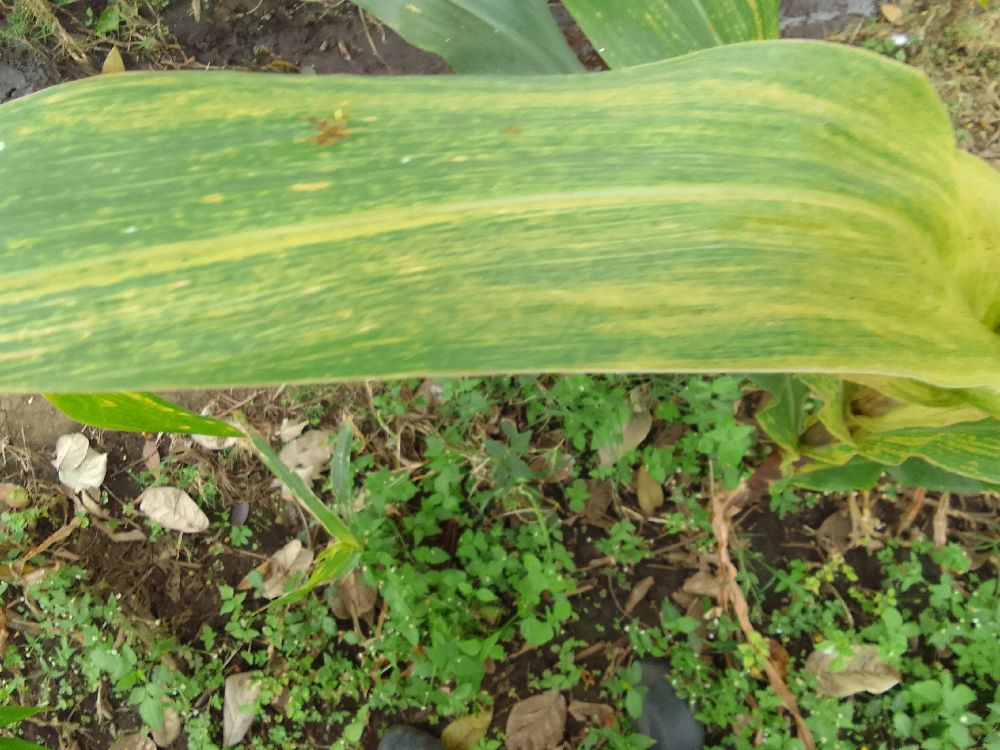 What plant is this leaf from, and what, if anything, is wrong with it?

maize, maize lethal necrosis
